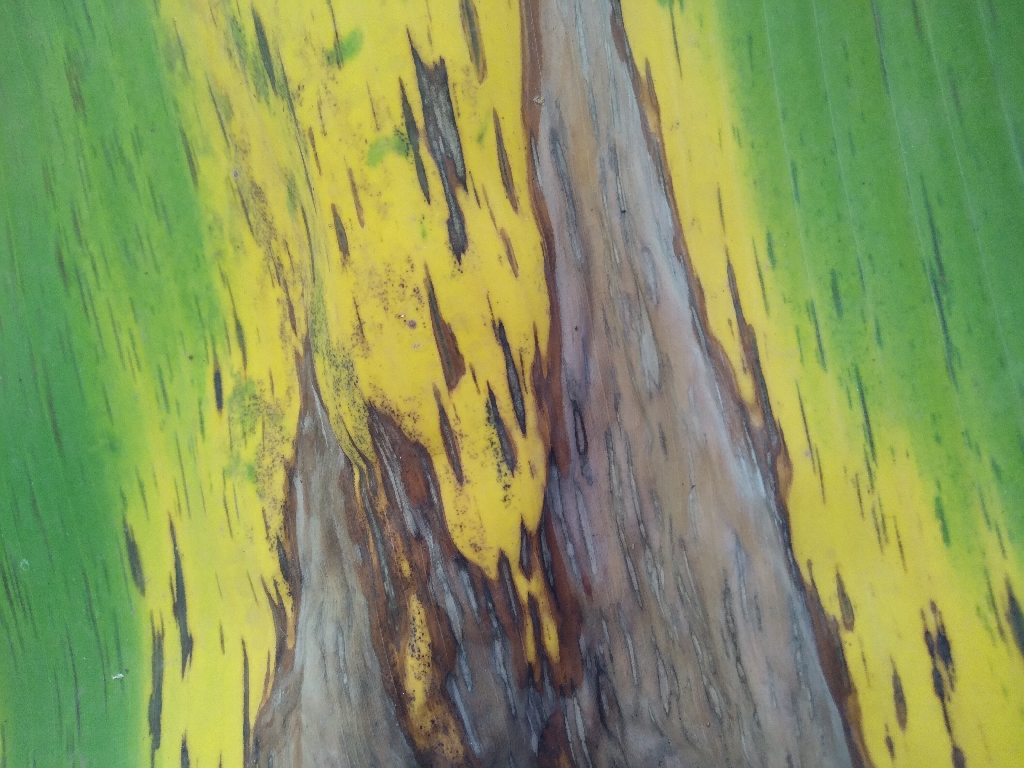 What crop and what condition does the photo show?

banana, black sigatoka
